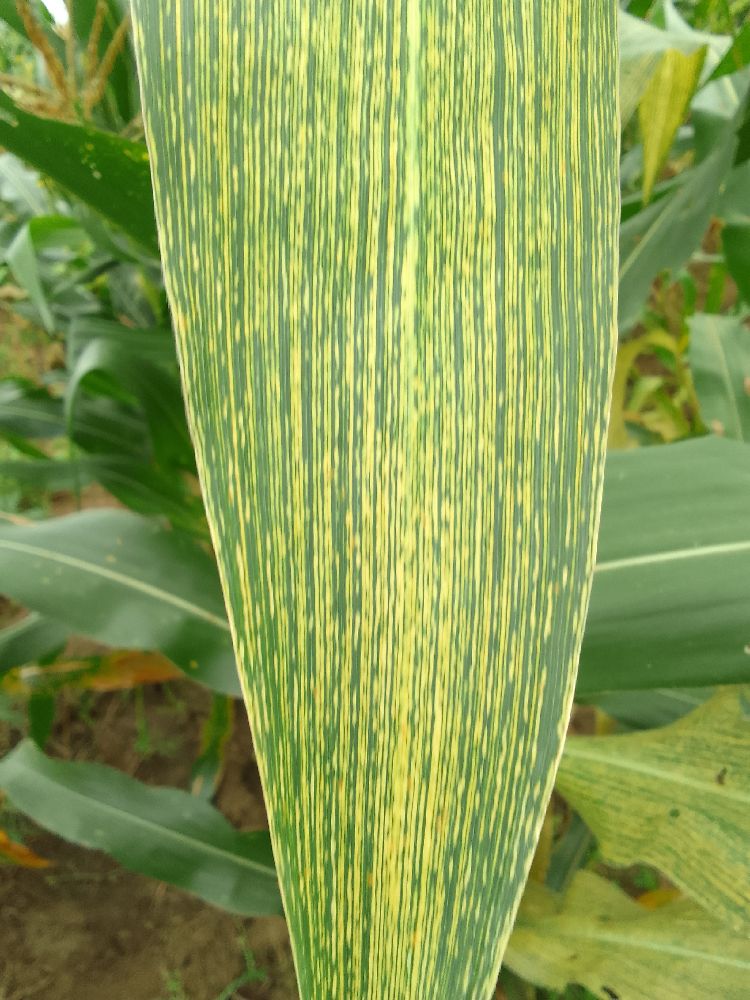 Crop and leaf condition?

maize, maize streak virus
